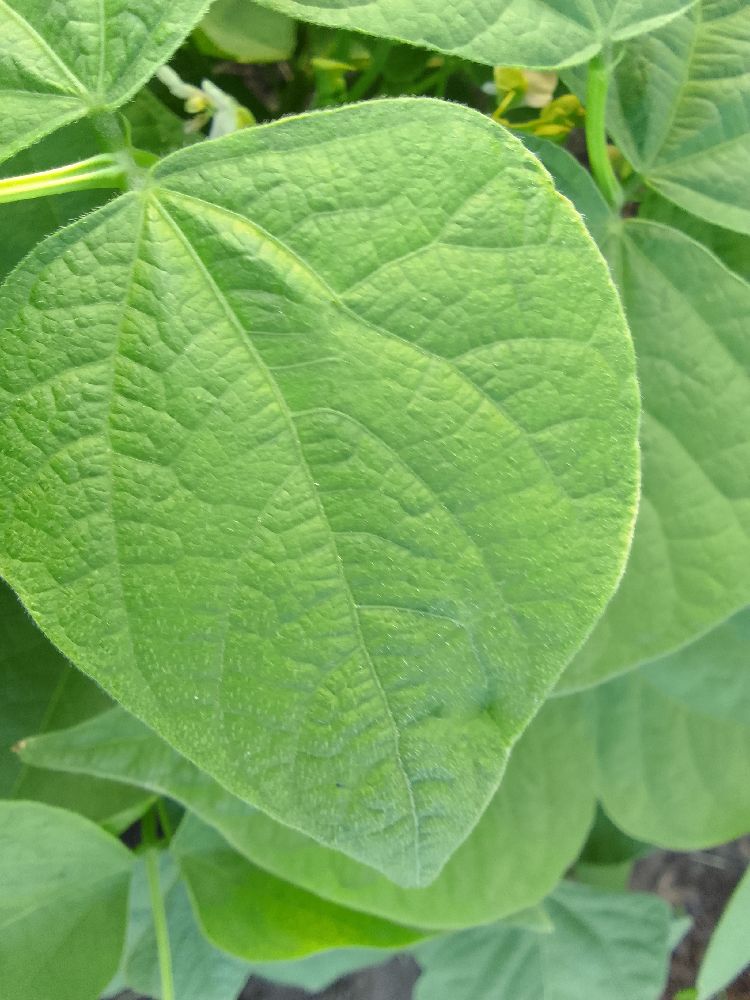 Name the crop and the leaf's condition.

common bean, healthy
